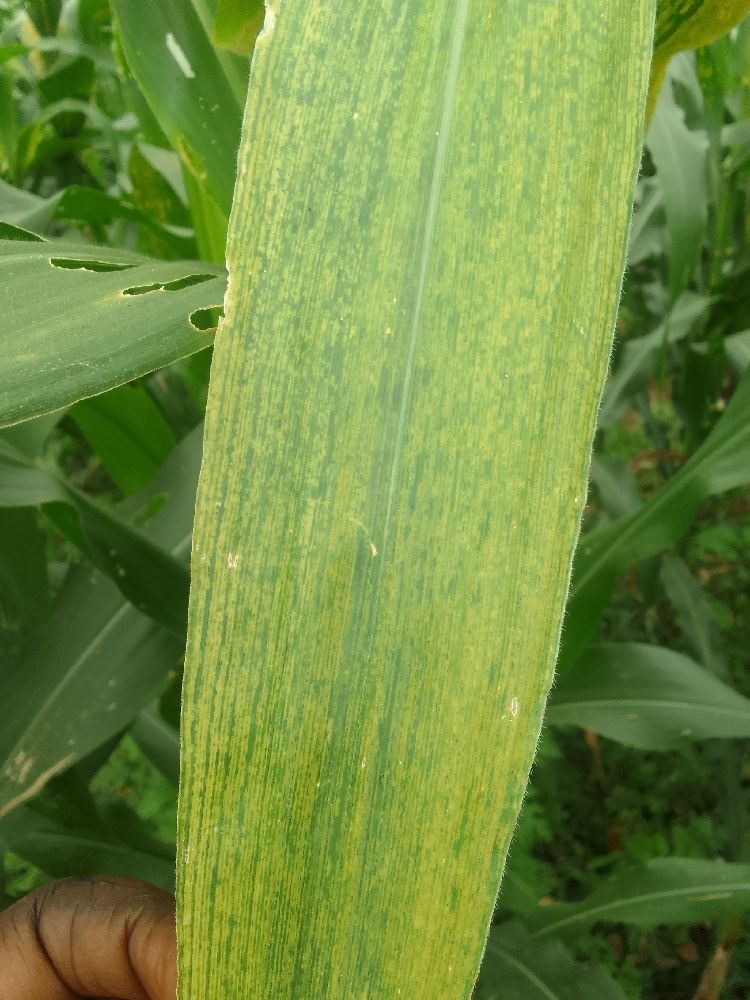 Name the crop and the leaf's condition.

maize, maize lethal necrosis
